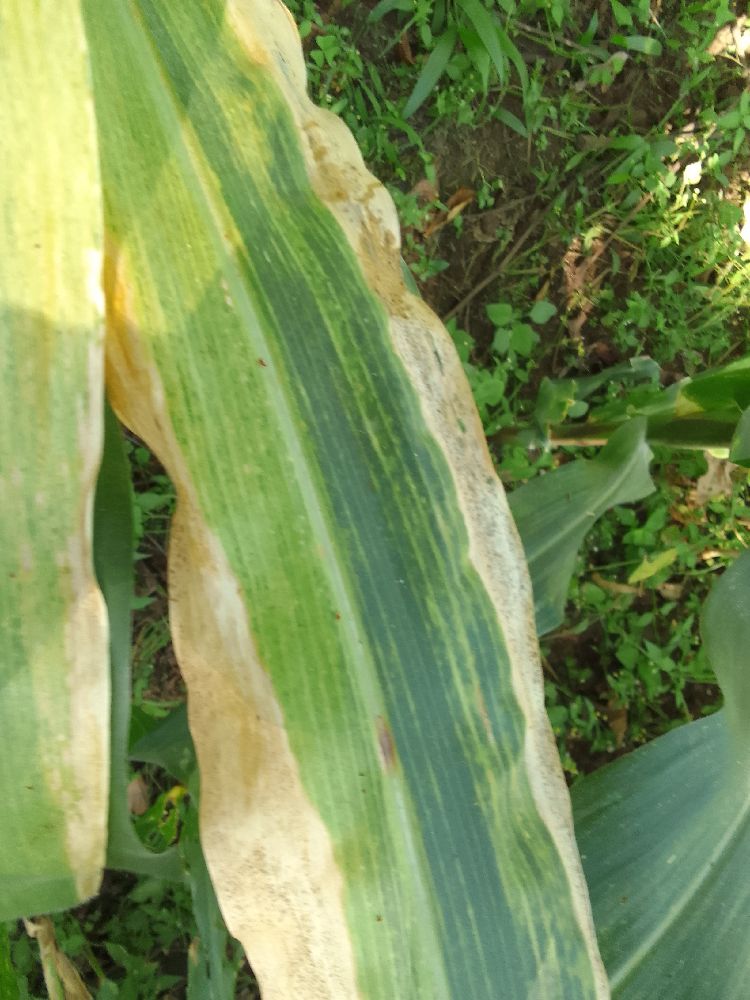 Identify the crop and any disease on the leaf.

maize, maize lethal necrosis
